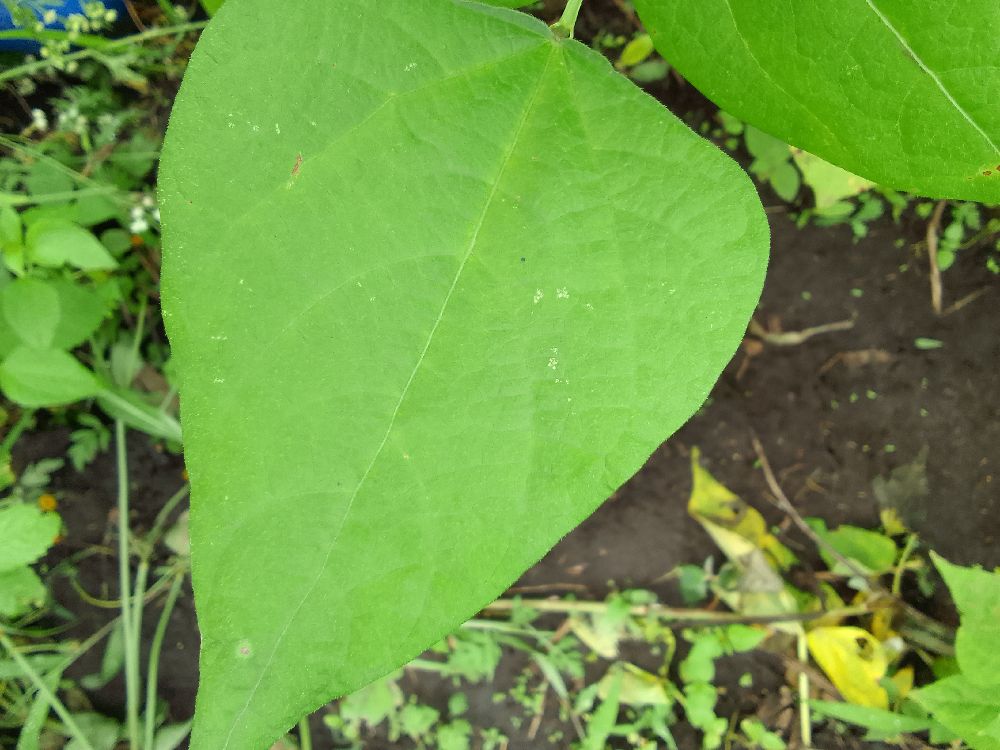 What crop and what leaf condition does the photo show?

common bean, healthy
